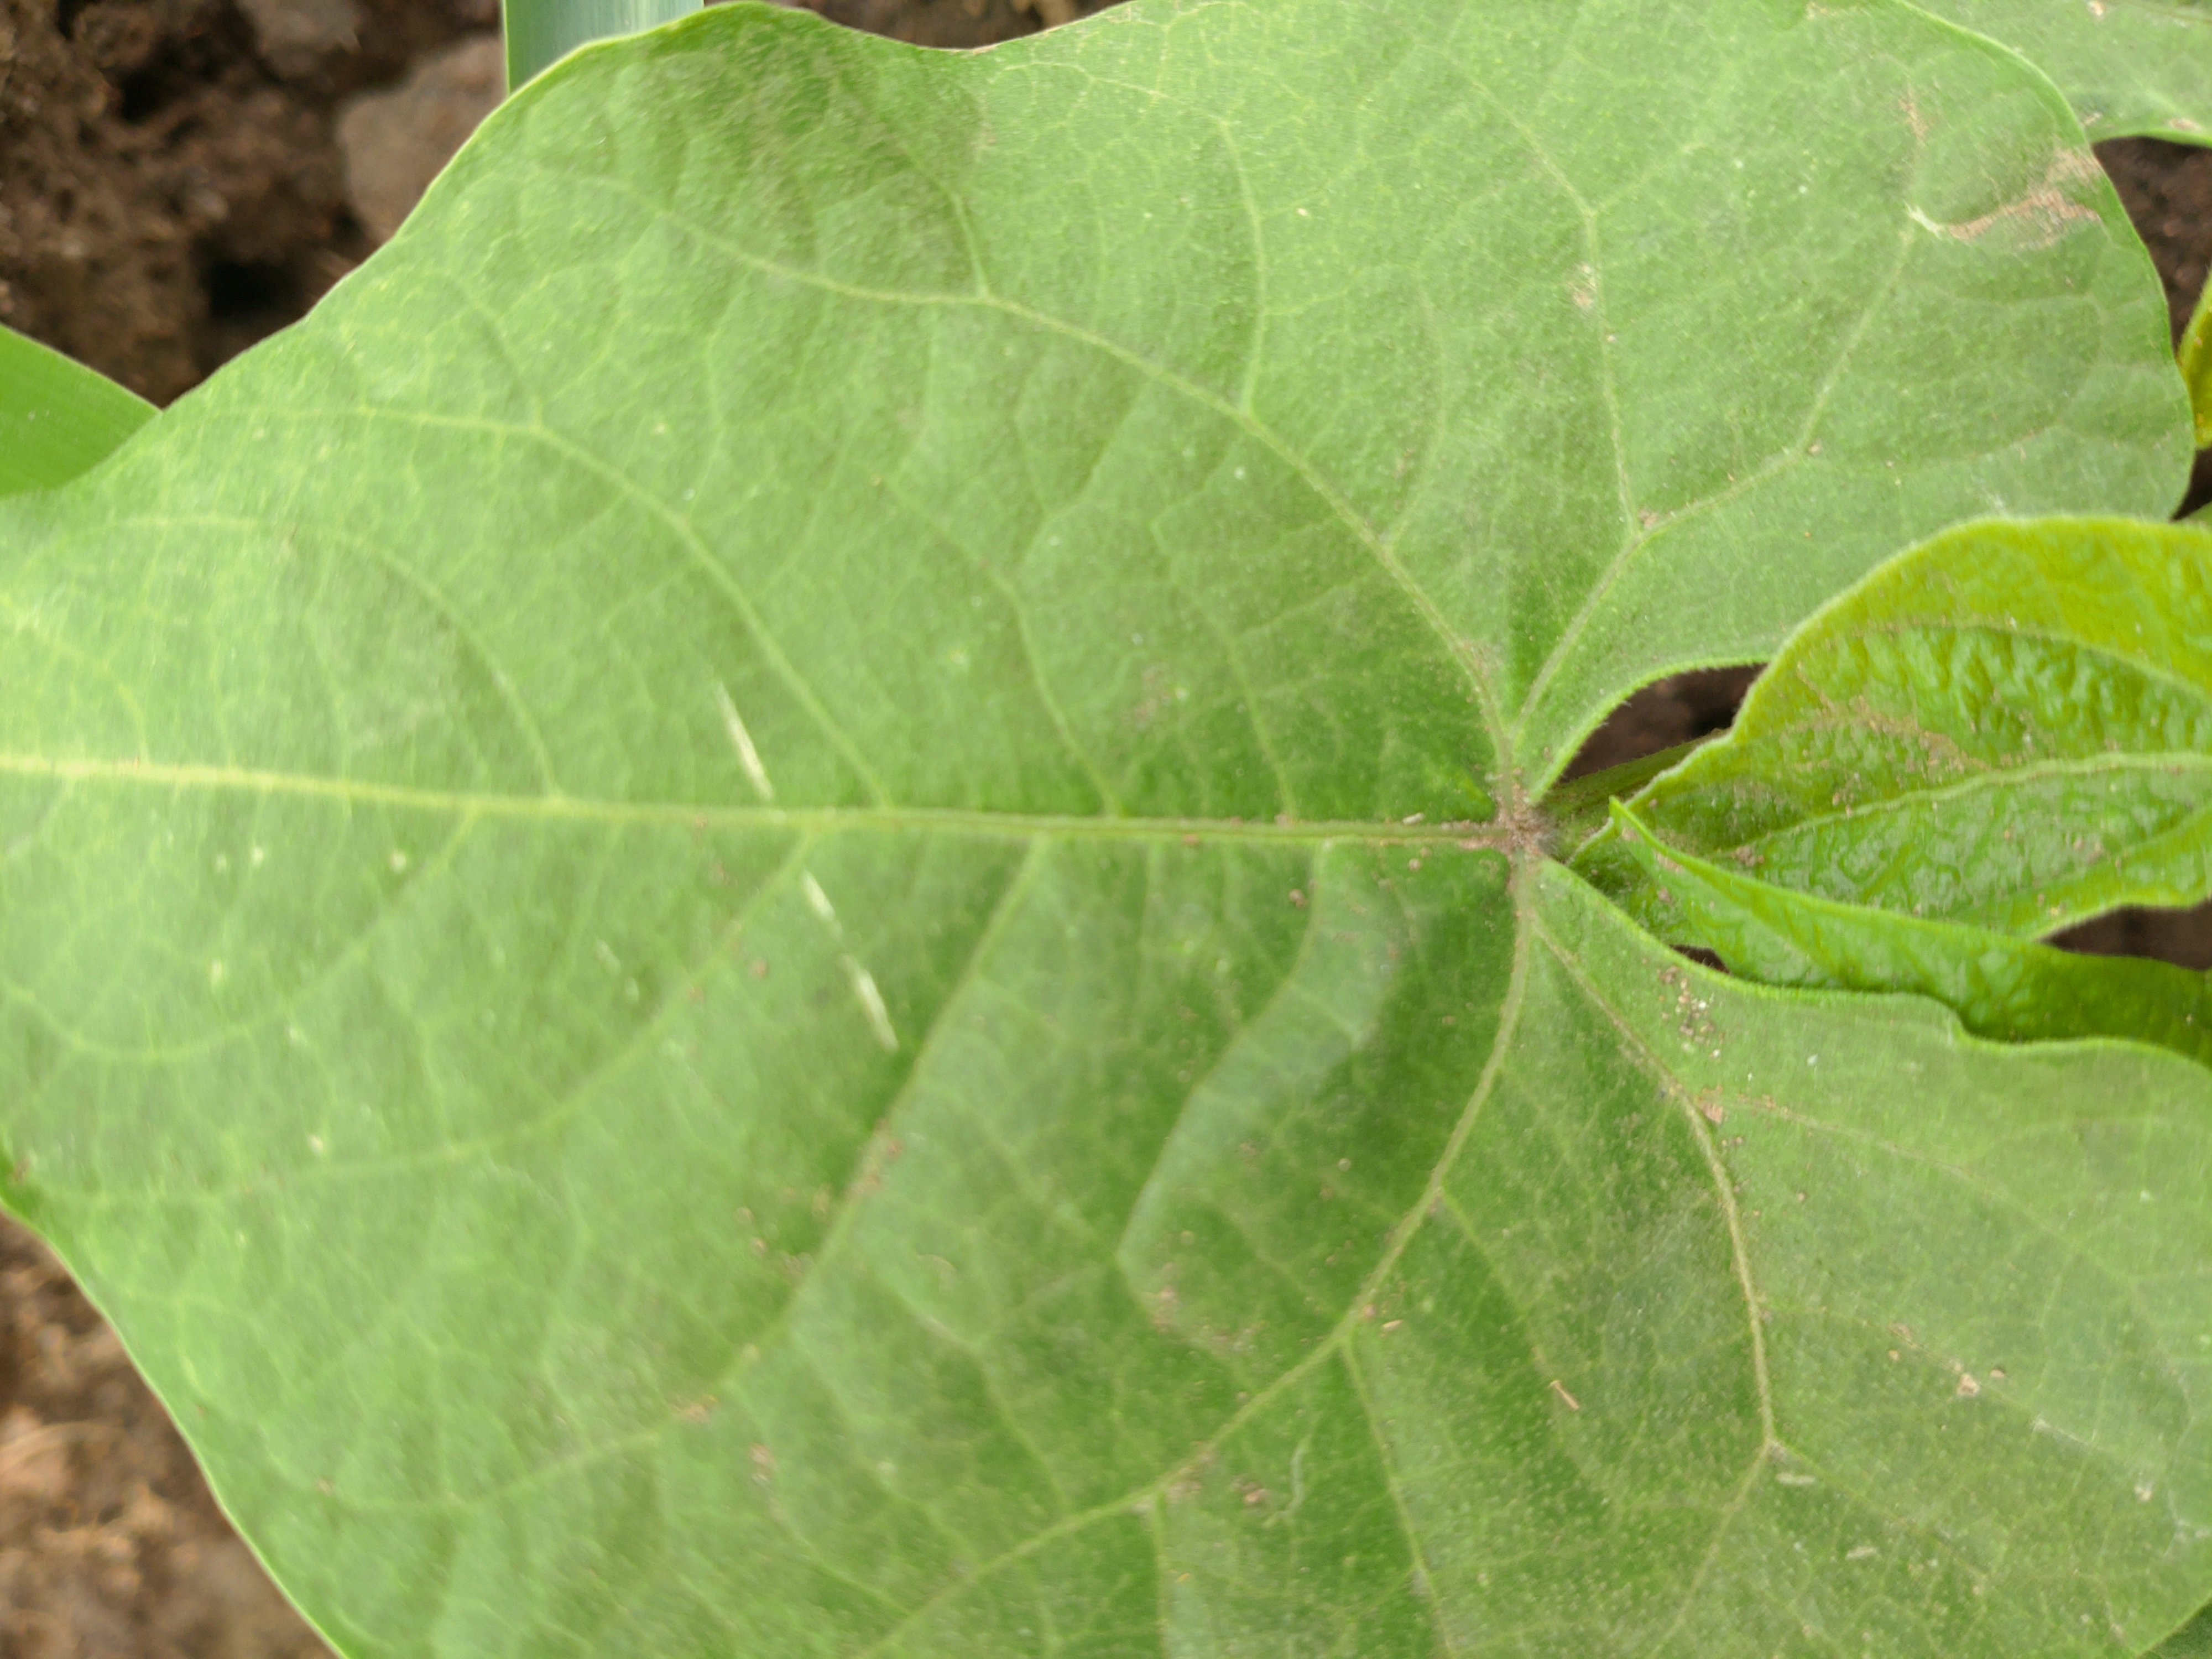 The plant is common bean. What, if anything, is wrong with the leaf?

healthy
